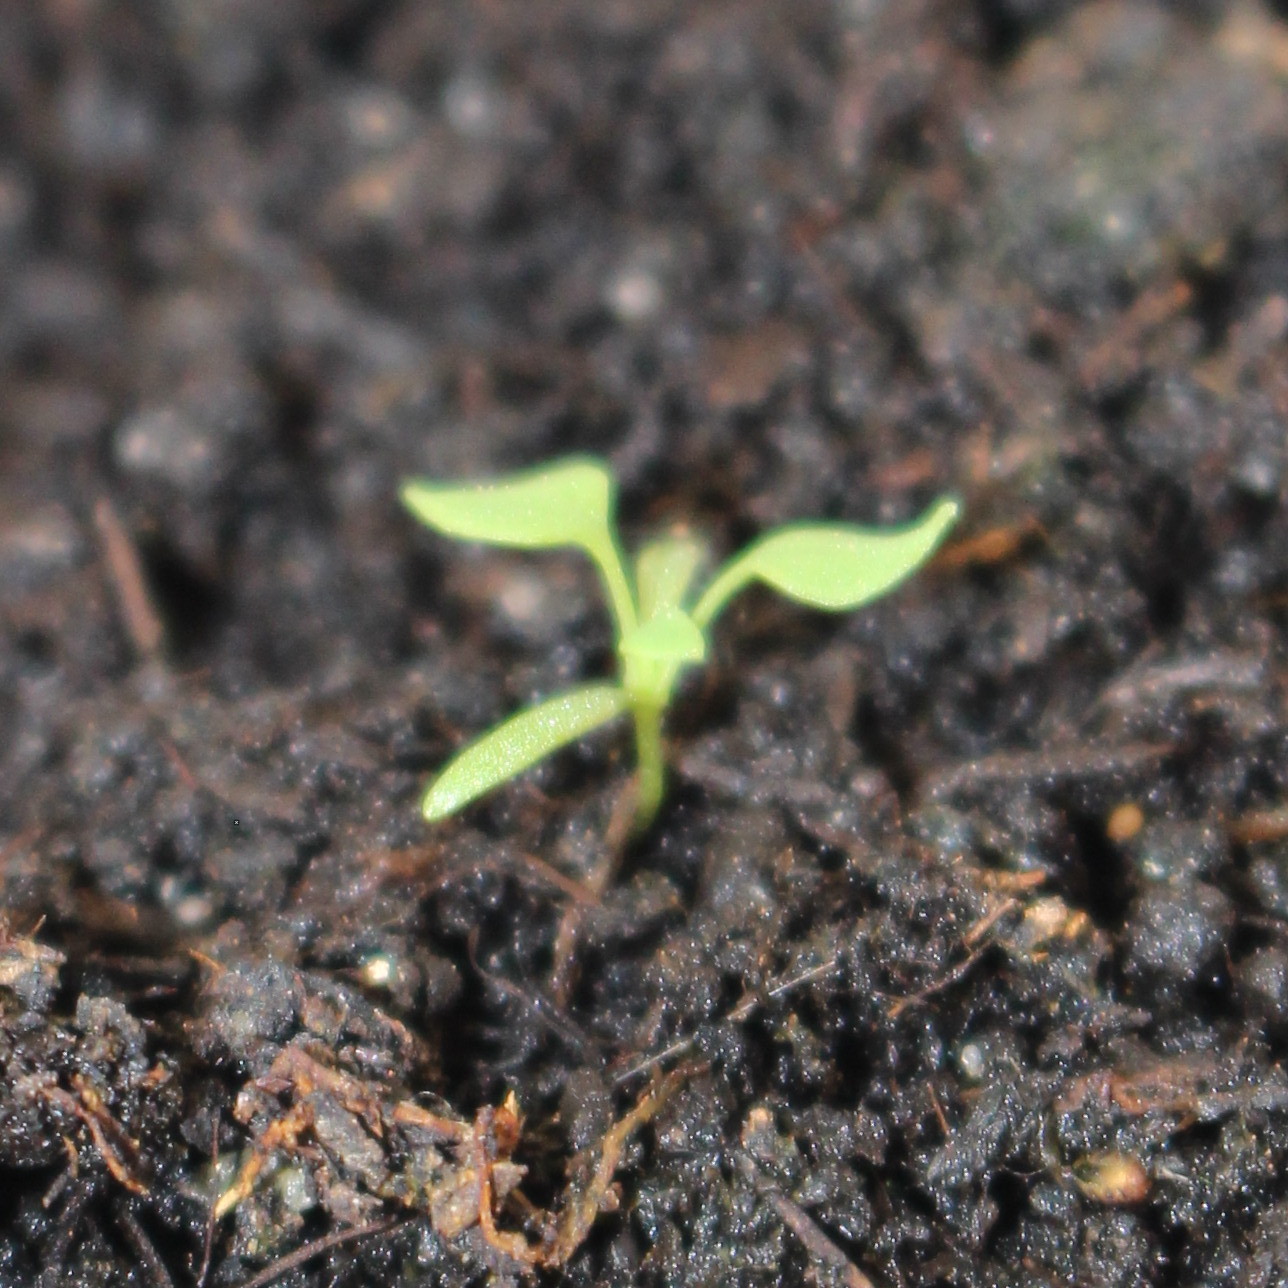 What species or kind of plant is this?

Papaver rhoeas
